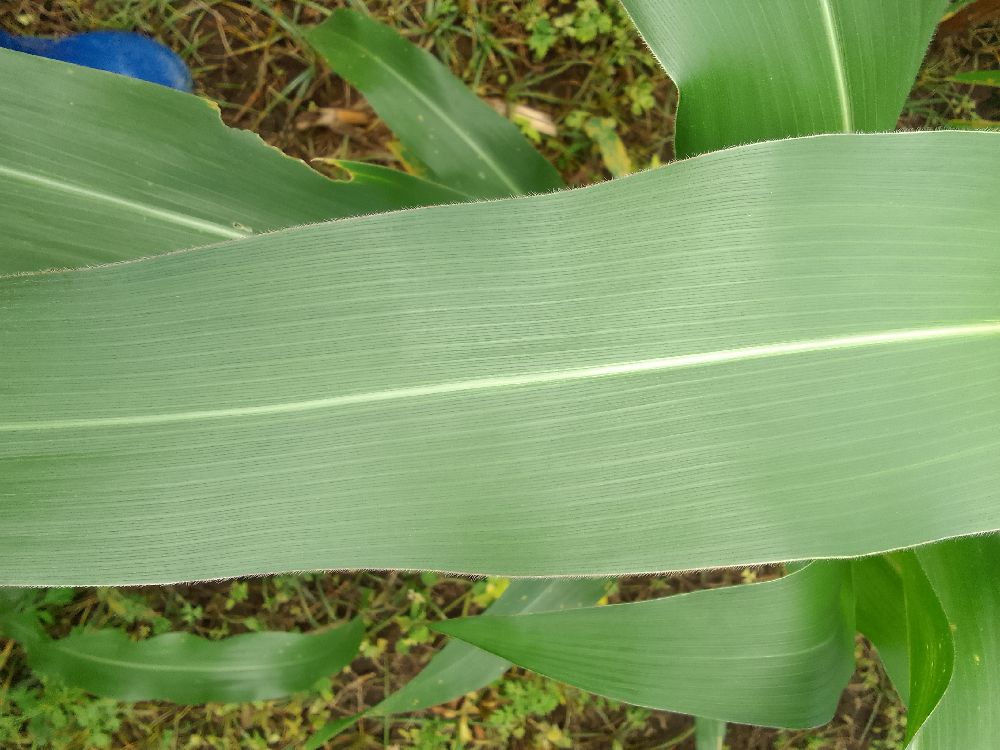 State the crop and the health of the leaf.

maize, healthy
